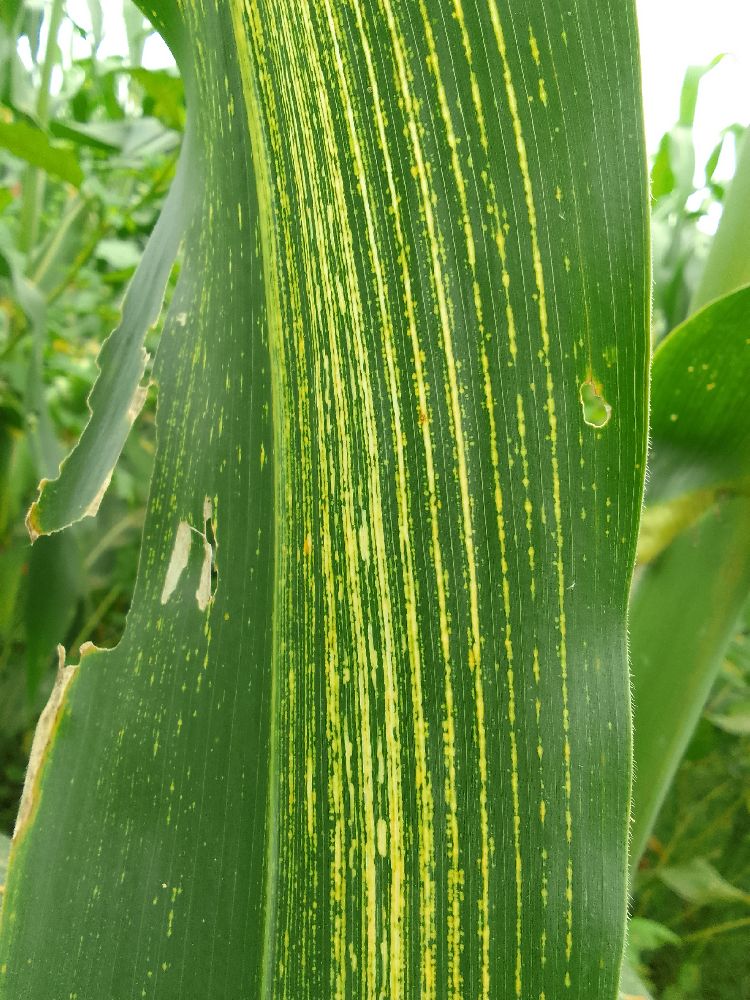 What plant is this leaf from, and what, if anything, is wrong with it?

maize, maize streak virus
